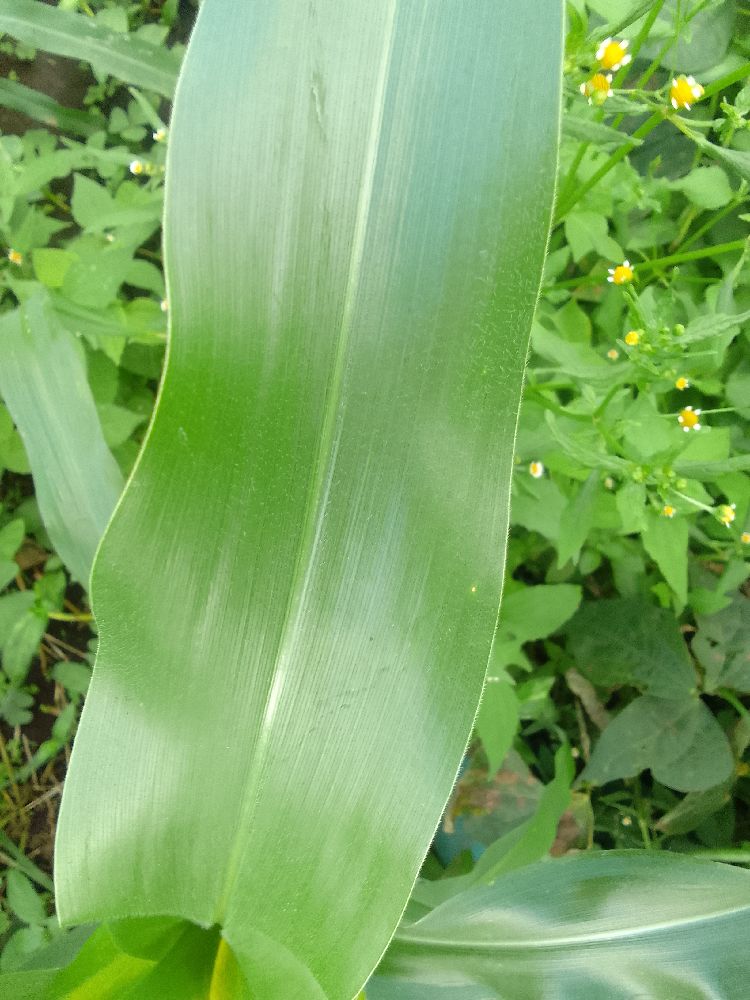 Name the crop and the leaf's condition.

maize, healthy
